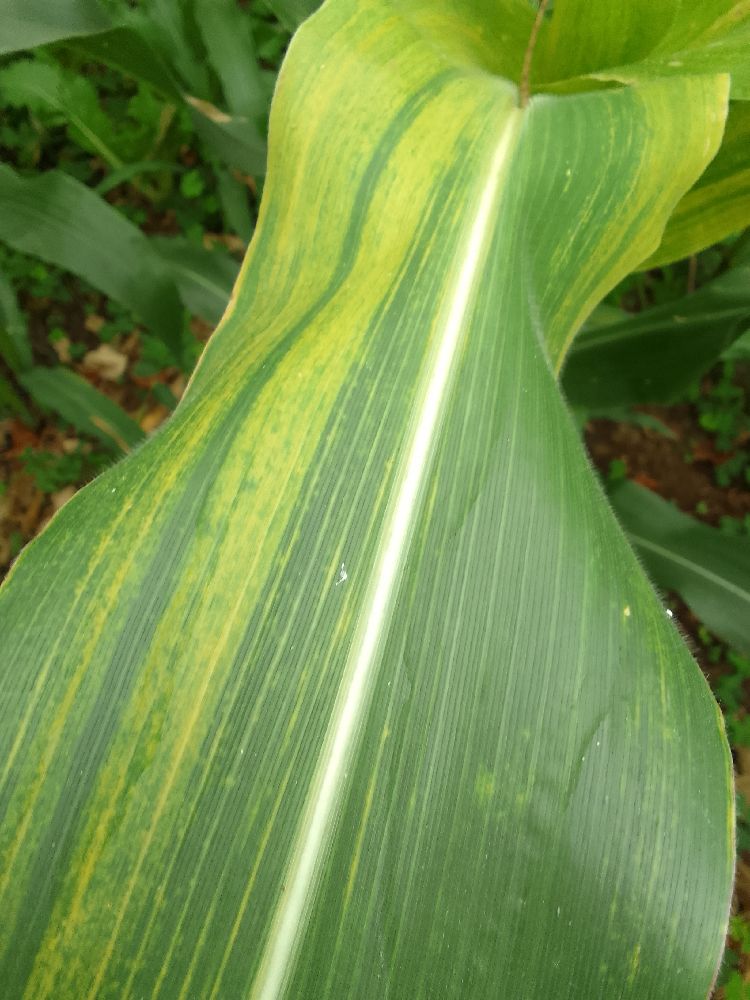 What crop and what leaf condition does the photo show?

maize, maize lethal necrosis
